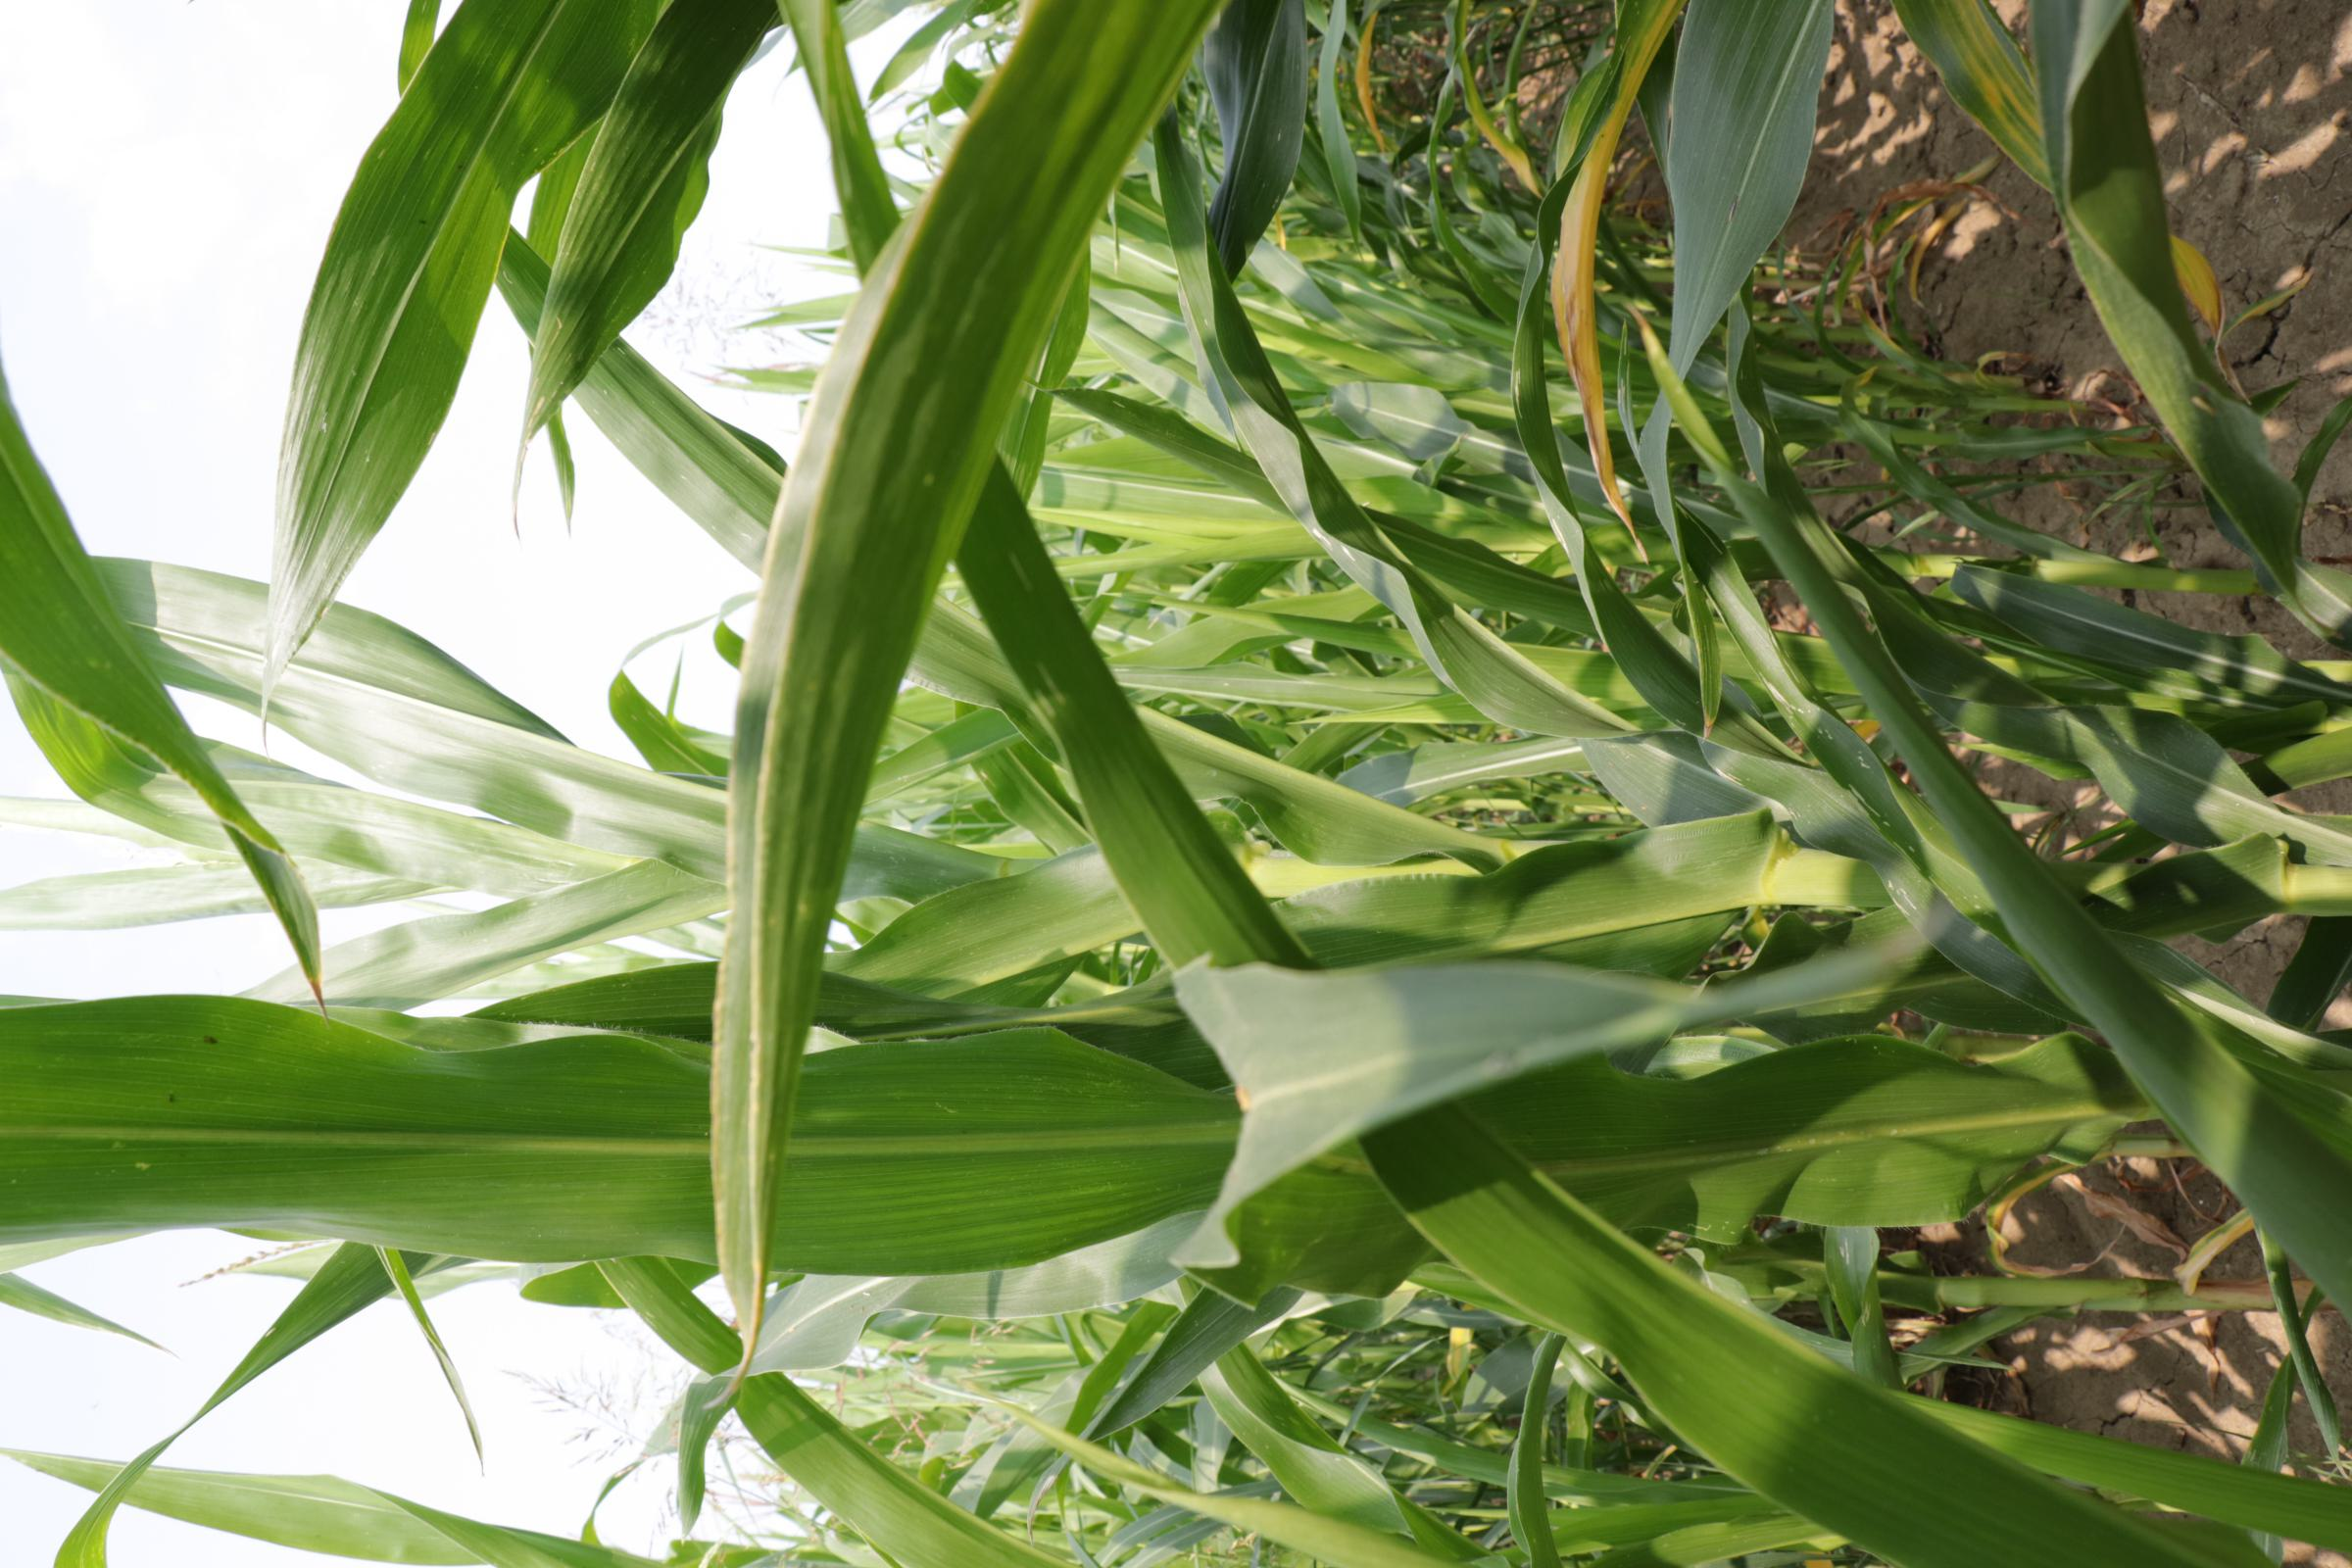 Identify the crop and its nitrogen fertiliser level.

maize, full nitrogen fertilisation
